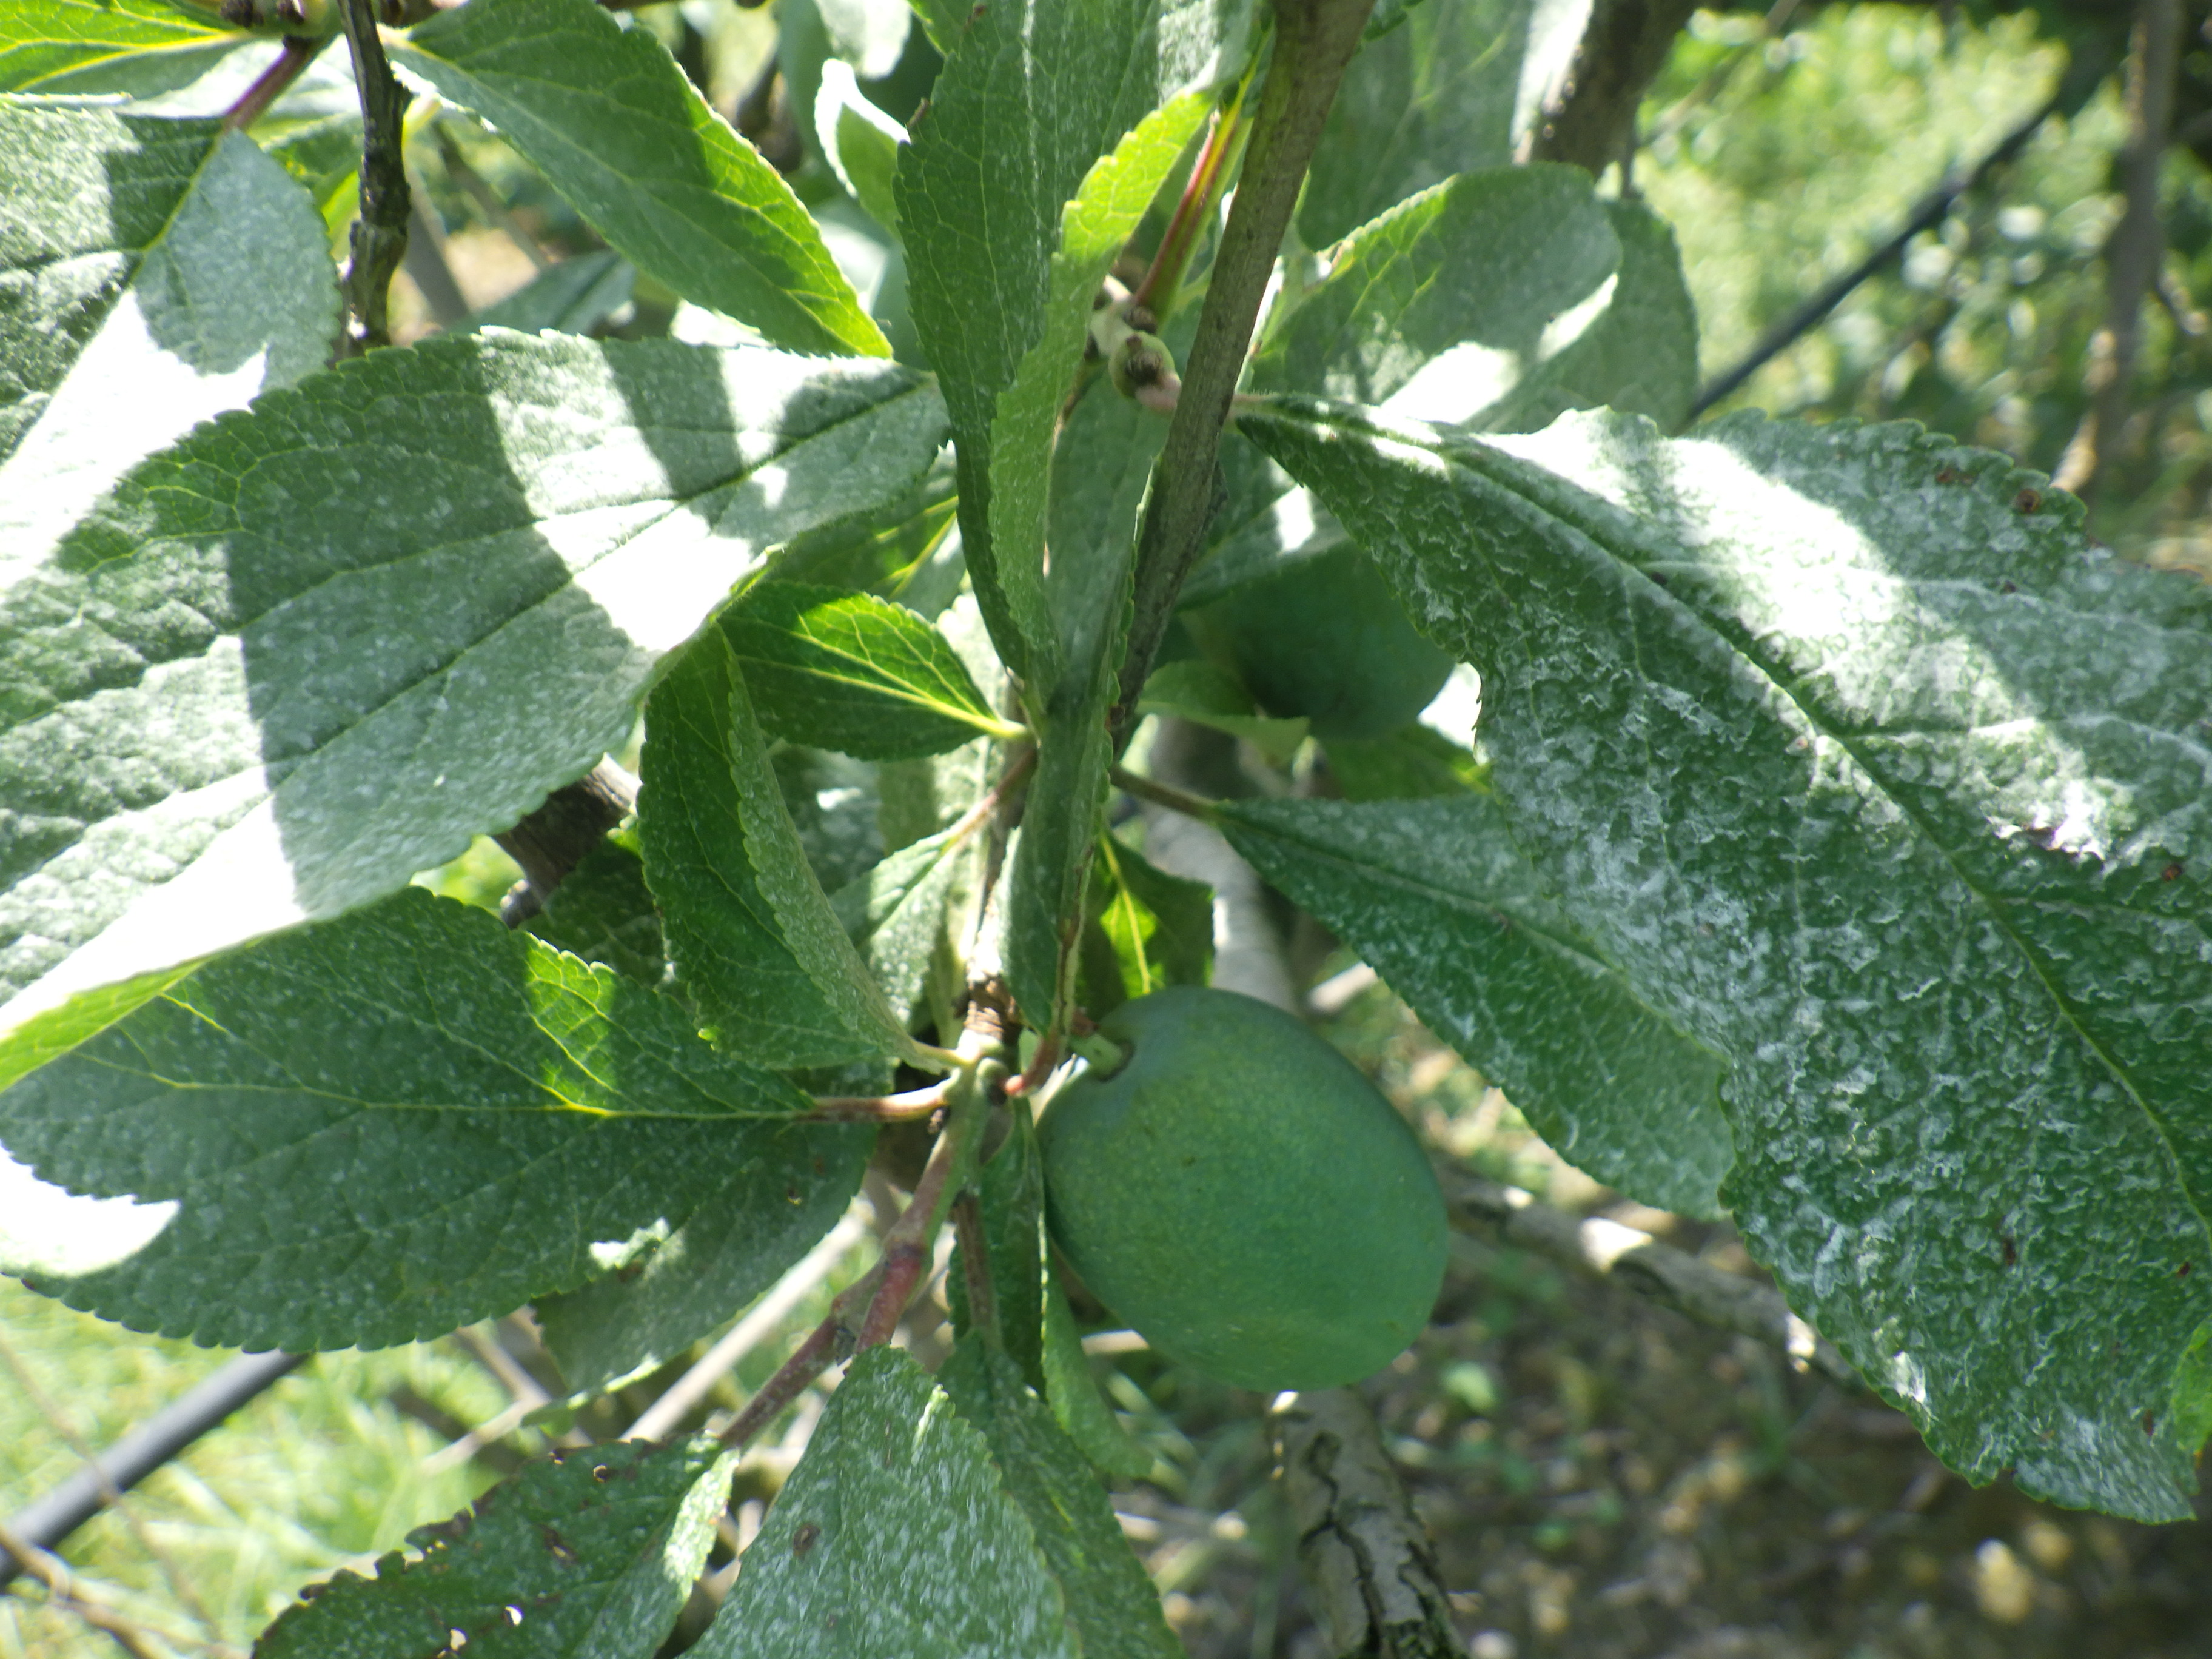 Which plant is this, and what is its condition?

plum, shot hole disease
